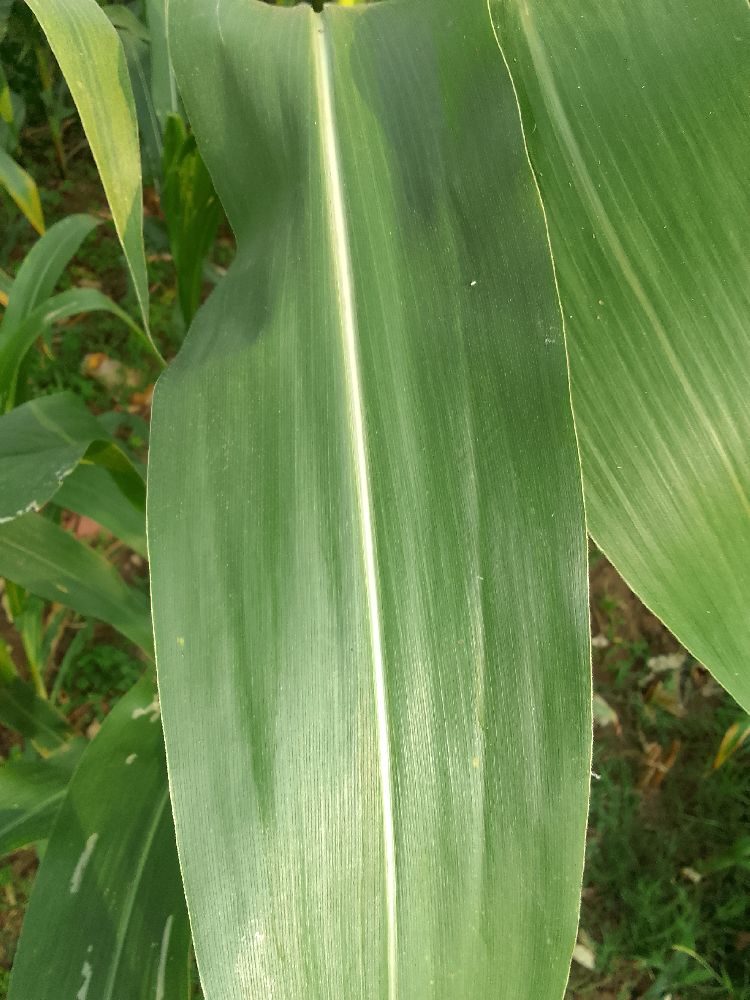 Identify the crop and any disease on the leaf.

maize, healthy
